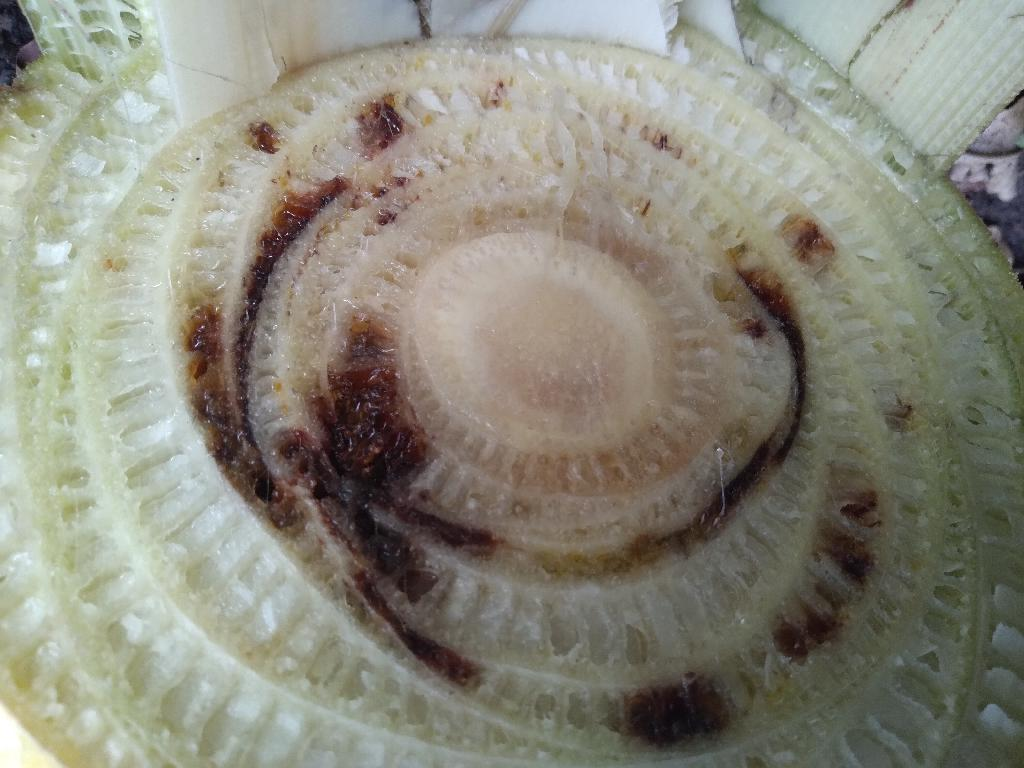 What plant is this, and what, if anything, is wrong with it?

banana, fusarium wilt race 1
